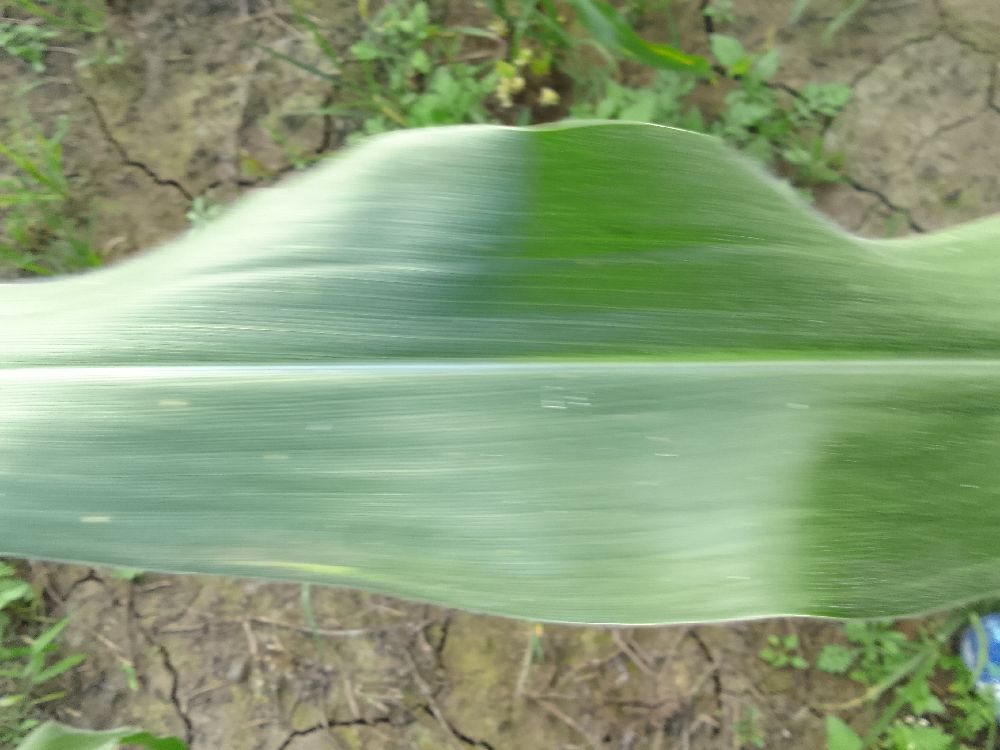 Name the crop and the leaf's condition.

maize, healthy
